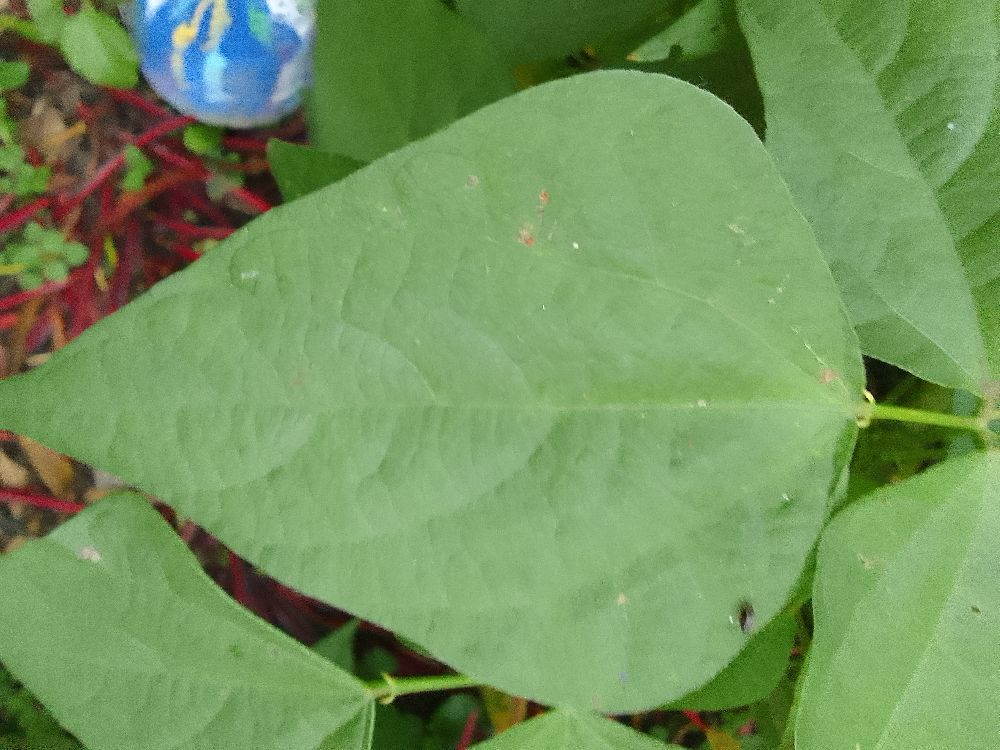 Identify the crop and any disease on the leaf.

common bean, healthy
